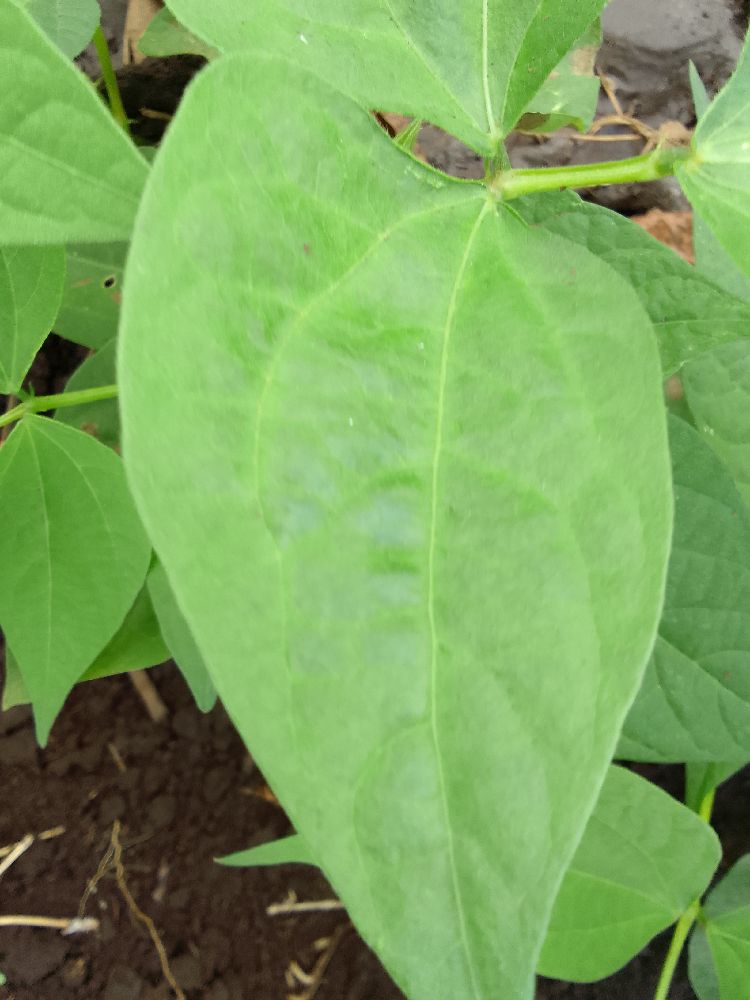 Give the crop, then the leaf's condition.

common bean, healthy
